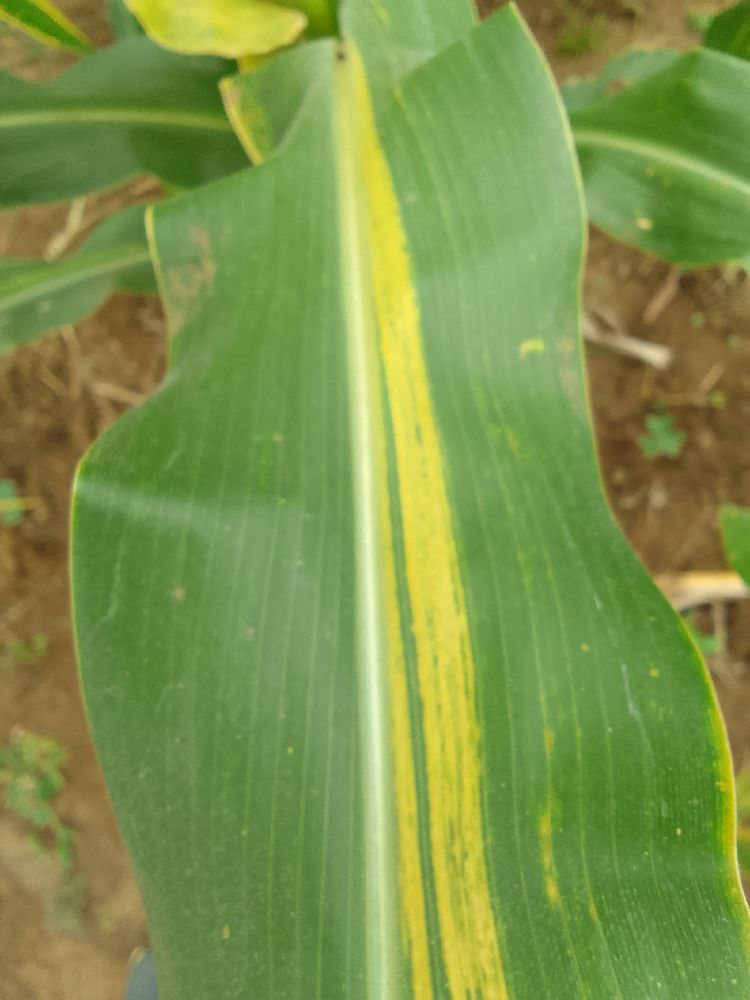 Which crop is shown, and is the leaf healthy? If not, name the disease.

maize, maize lethal necrosis
